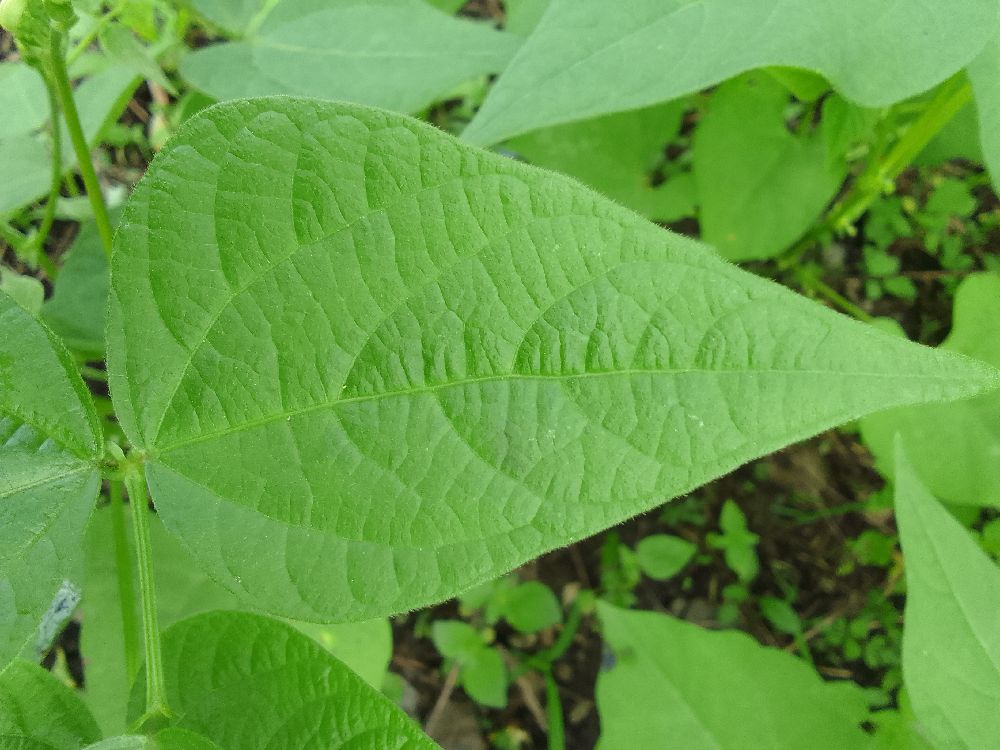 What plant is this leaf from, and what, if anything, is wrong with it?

common bean, healthy
